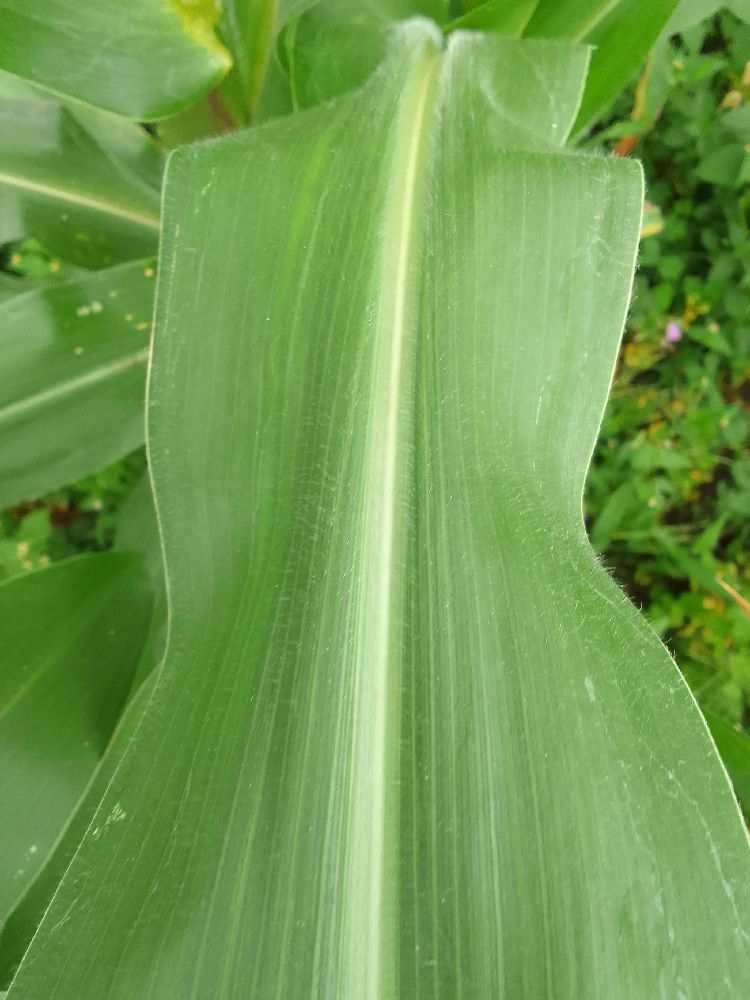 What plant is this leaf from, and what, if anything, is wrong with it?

maize, healthy
